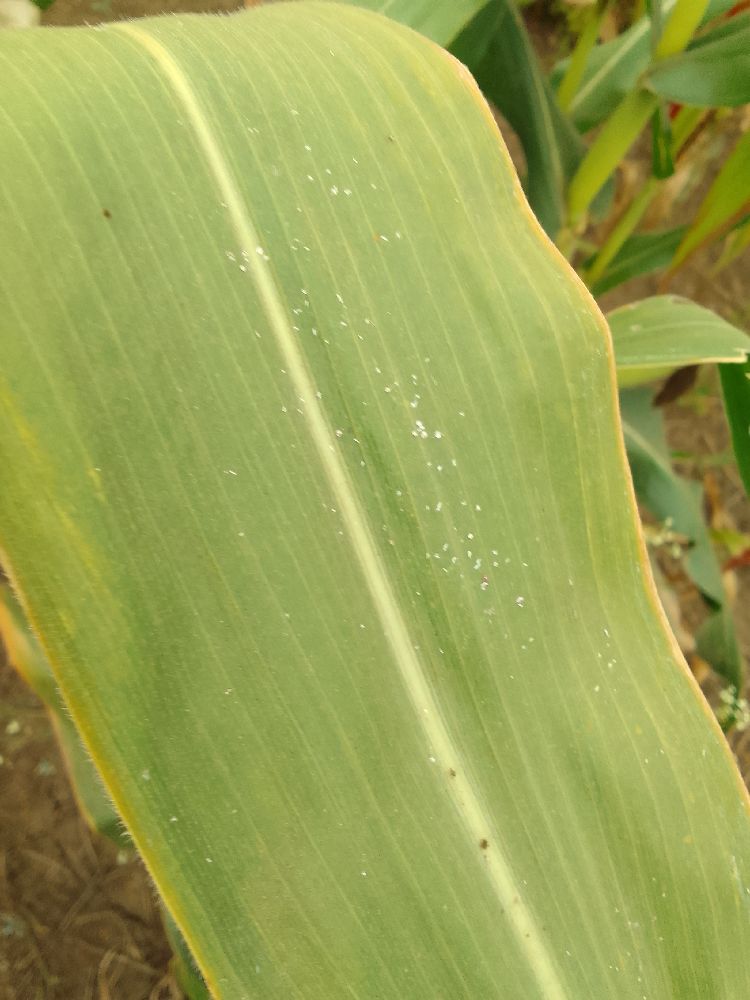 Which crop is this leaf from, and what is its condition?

maize, healthy
